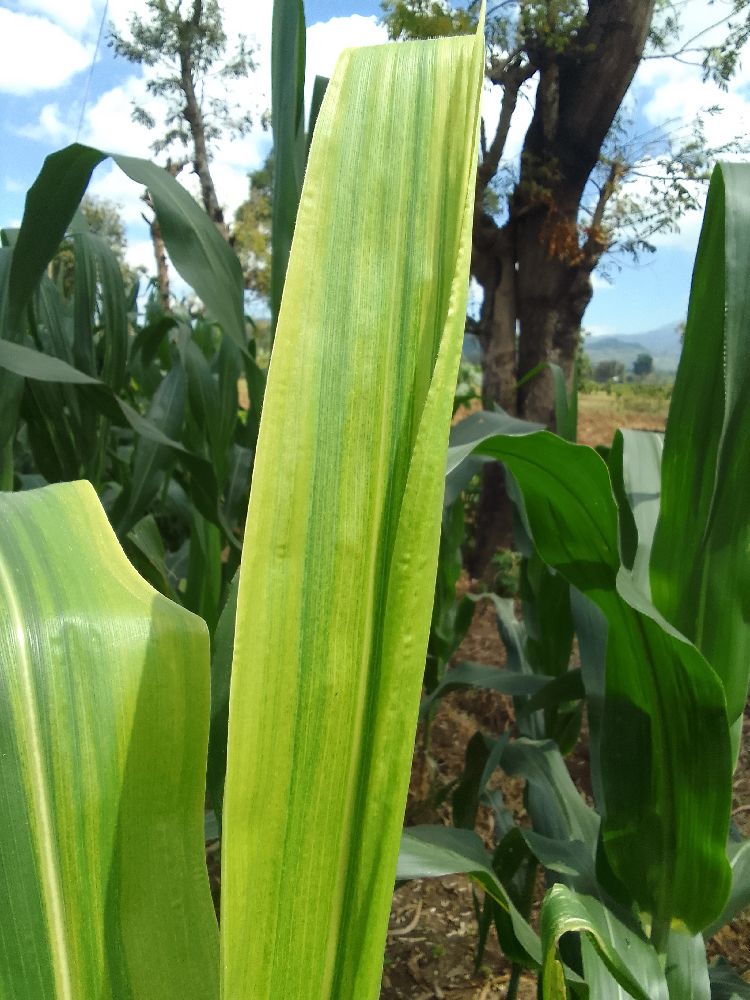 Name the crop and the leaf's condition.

maize, maize lethal necrosis
